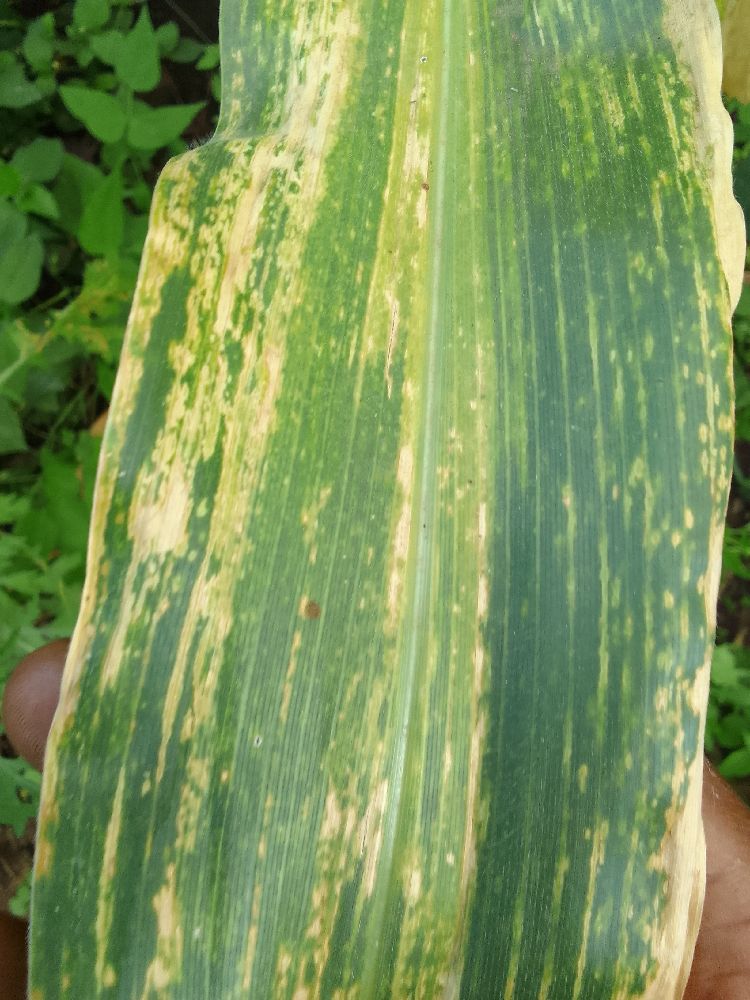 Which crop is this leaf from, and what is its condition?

maize, maize lethal necrosis
